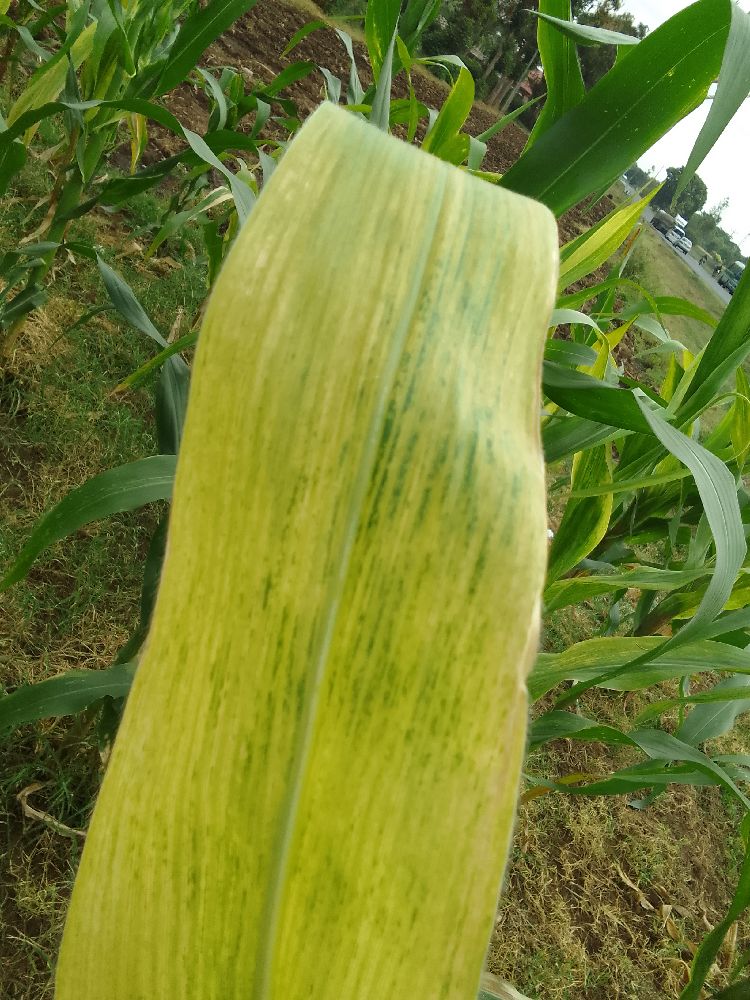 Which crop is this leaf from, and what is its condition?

maize, maize lethal necrosis
